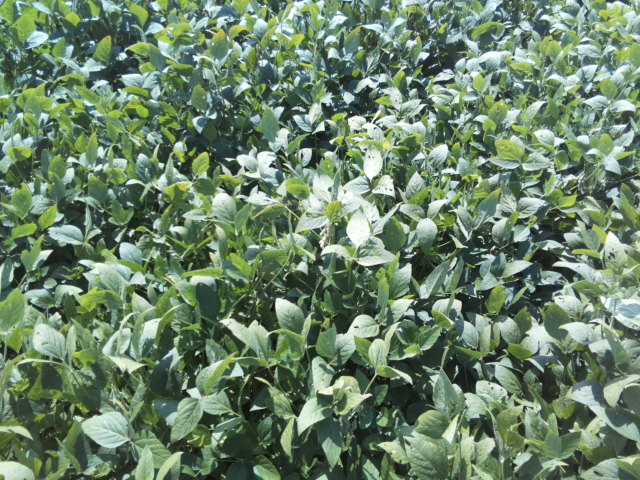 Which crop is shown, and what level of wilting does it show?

soybean, leaflets folding inward at secondary pulvinus with no turgor loss in leaflets or petioles
